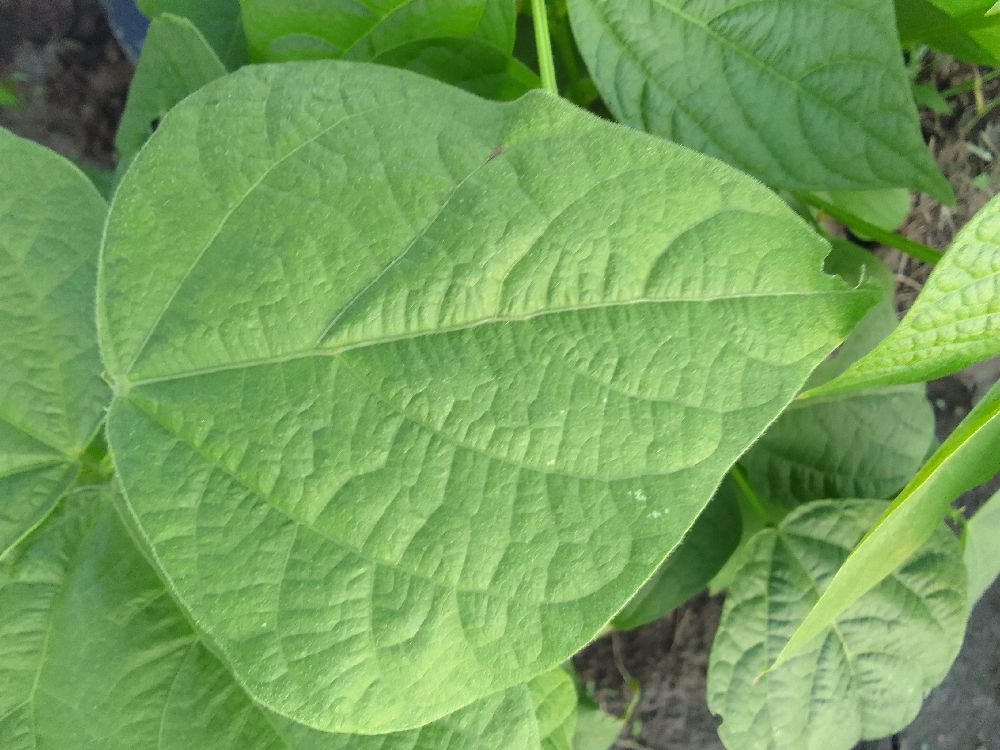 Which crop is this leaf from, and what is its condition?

common bean, healthy
